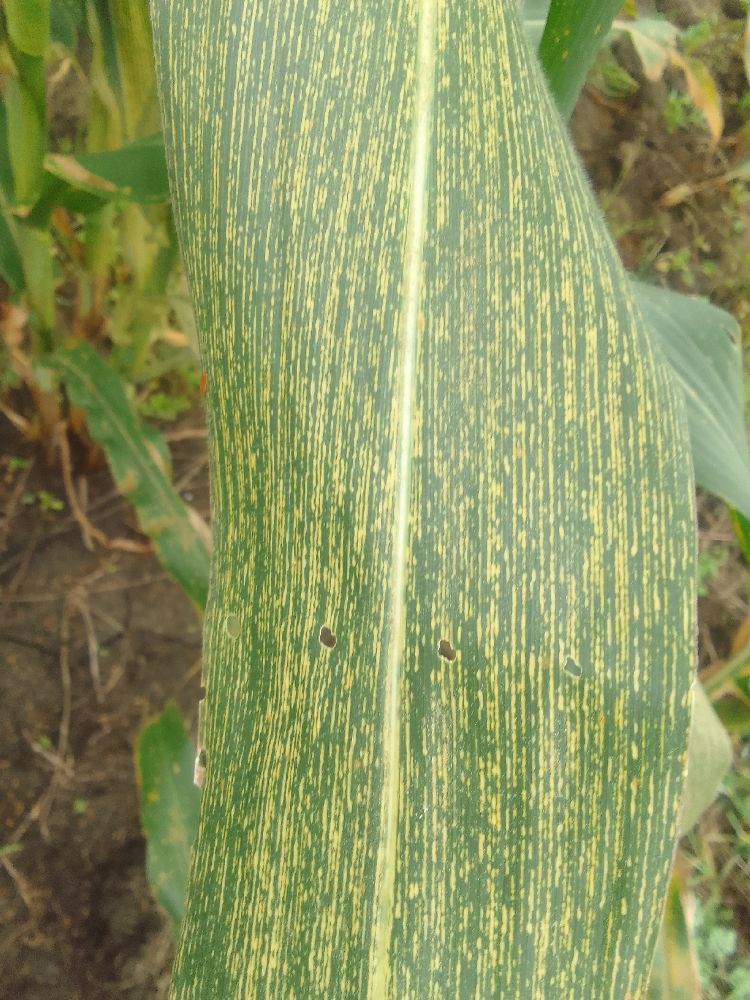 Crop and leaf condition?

maize, maize streak virus
